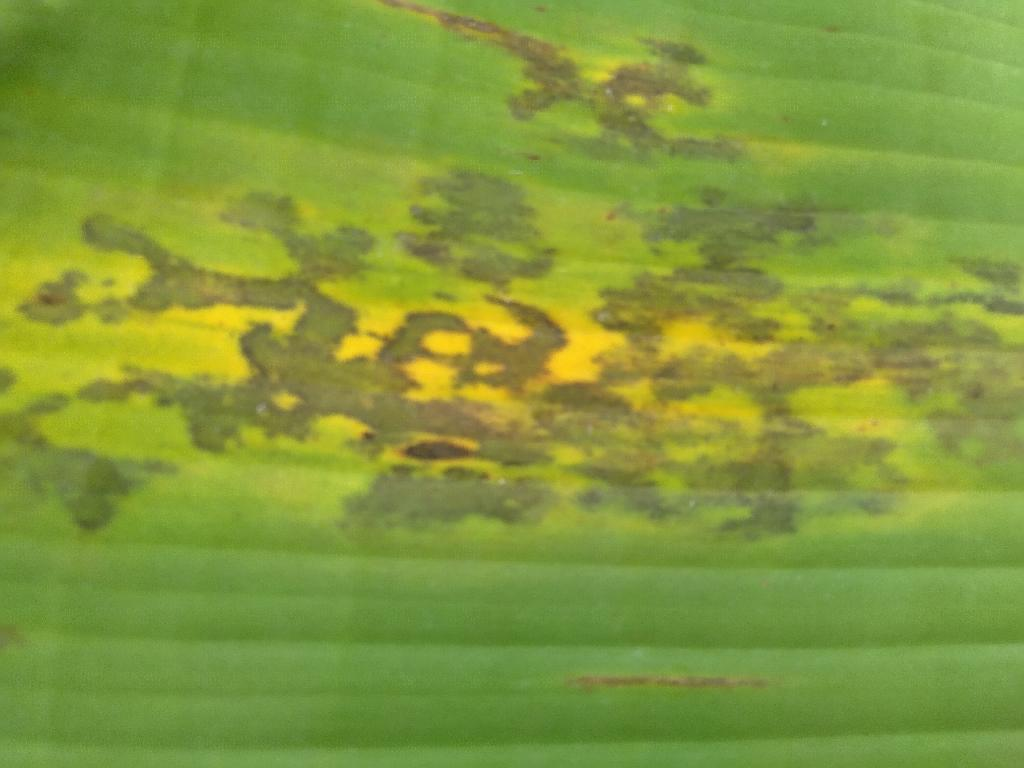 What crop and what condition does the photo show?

banana, black sigatoka
